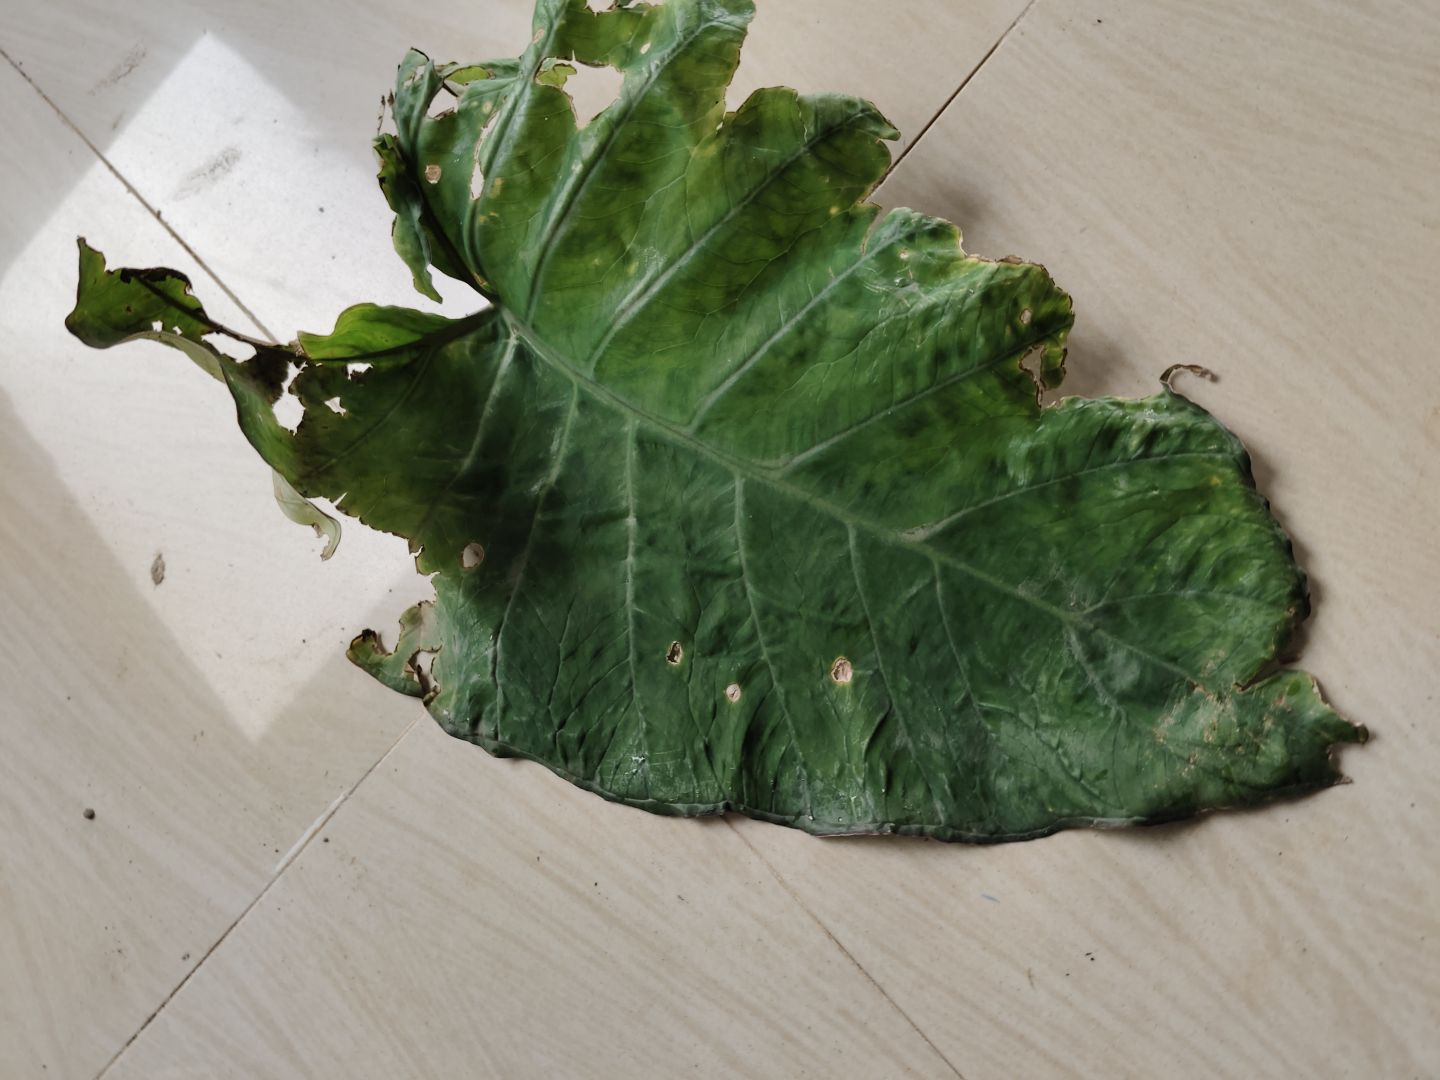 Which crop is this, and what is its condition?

taro, leaf blight
